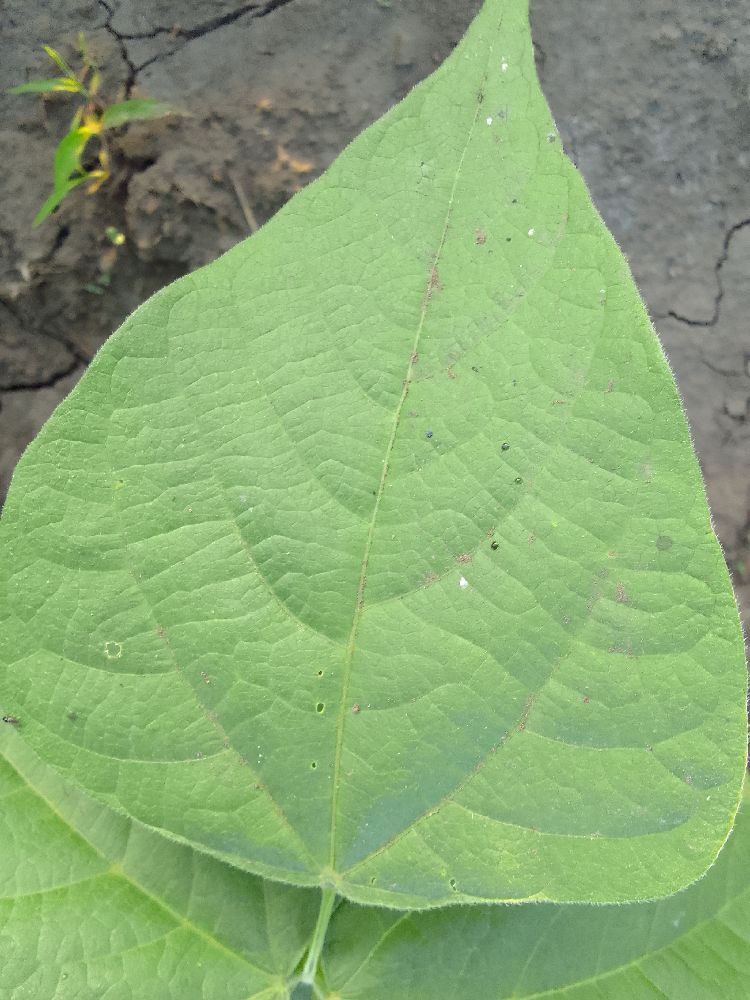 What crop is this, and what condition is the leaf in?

common bean, healthy
